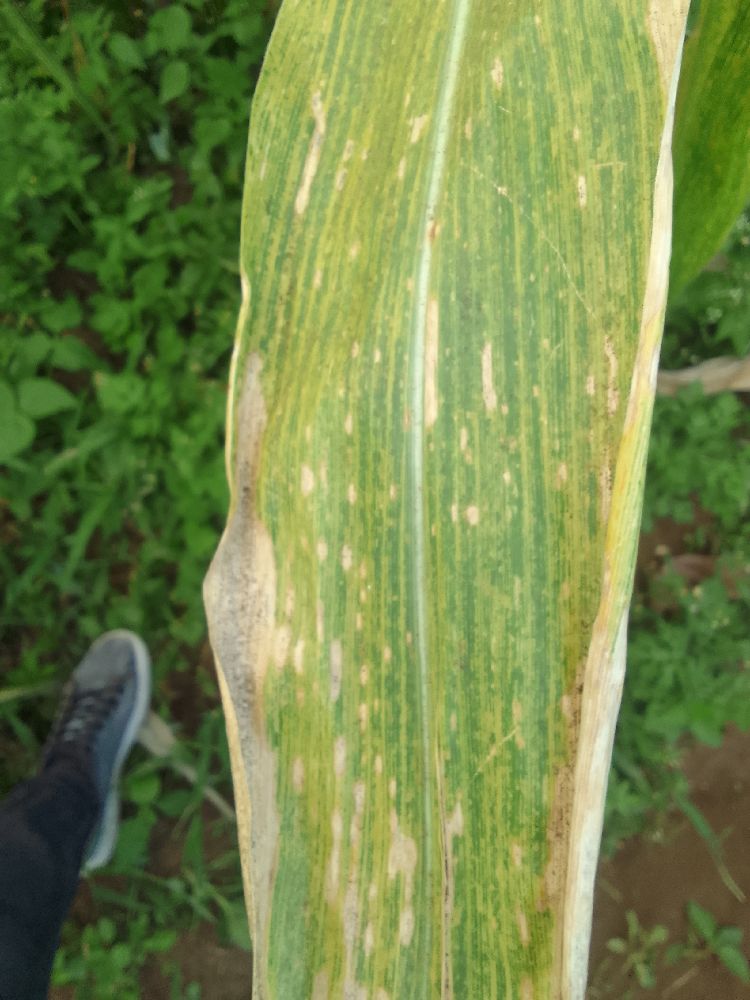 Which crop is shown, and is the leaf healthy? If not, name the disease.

maize, maize lethal necrosis
